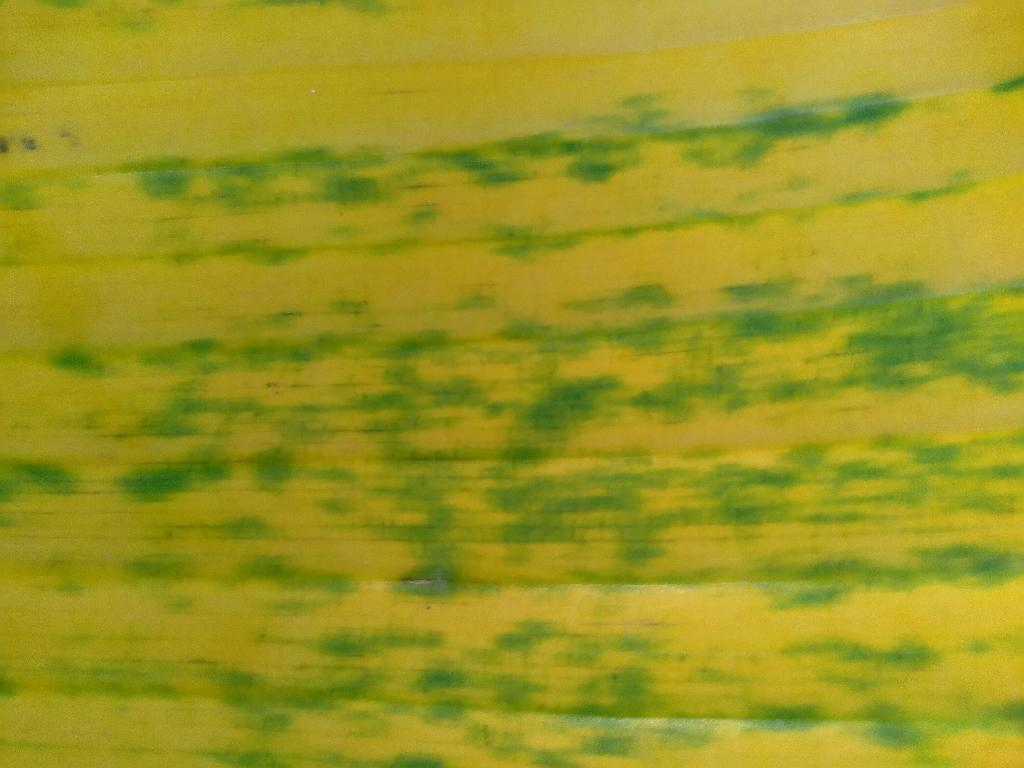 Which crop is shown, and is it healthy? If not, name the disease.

banana, fusarium wilt race 1
